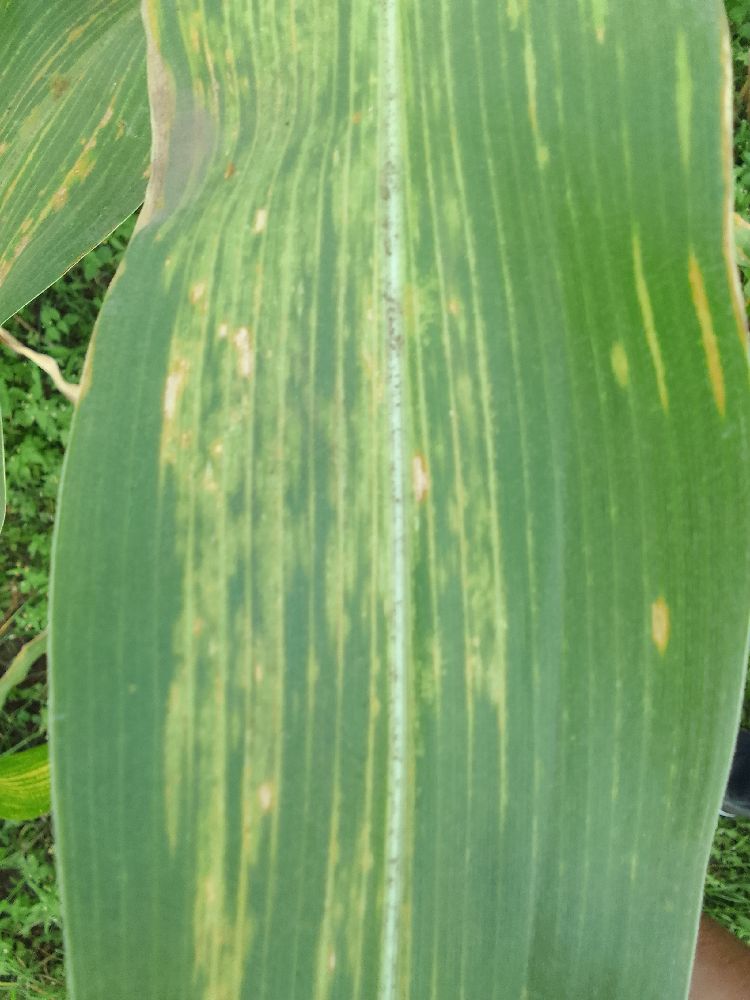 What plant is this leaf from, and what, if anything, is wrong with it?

maize, maize lethal necrosis
